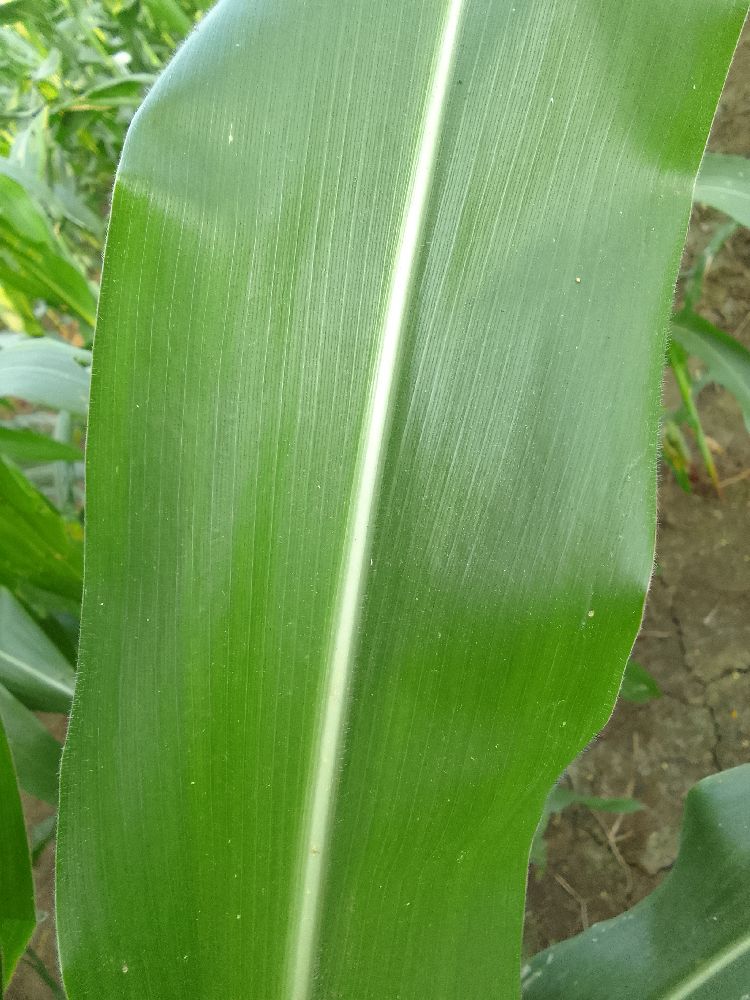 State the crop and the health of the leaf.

maize, healthy
